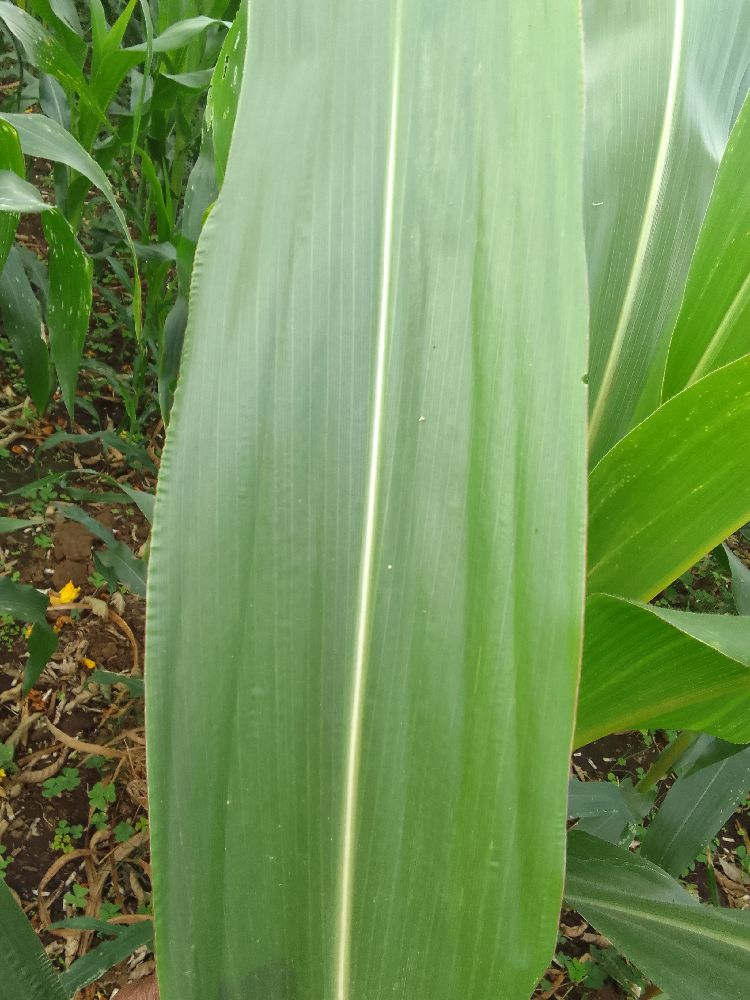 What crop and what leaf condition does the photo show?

maize, healthy
